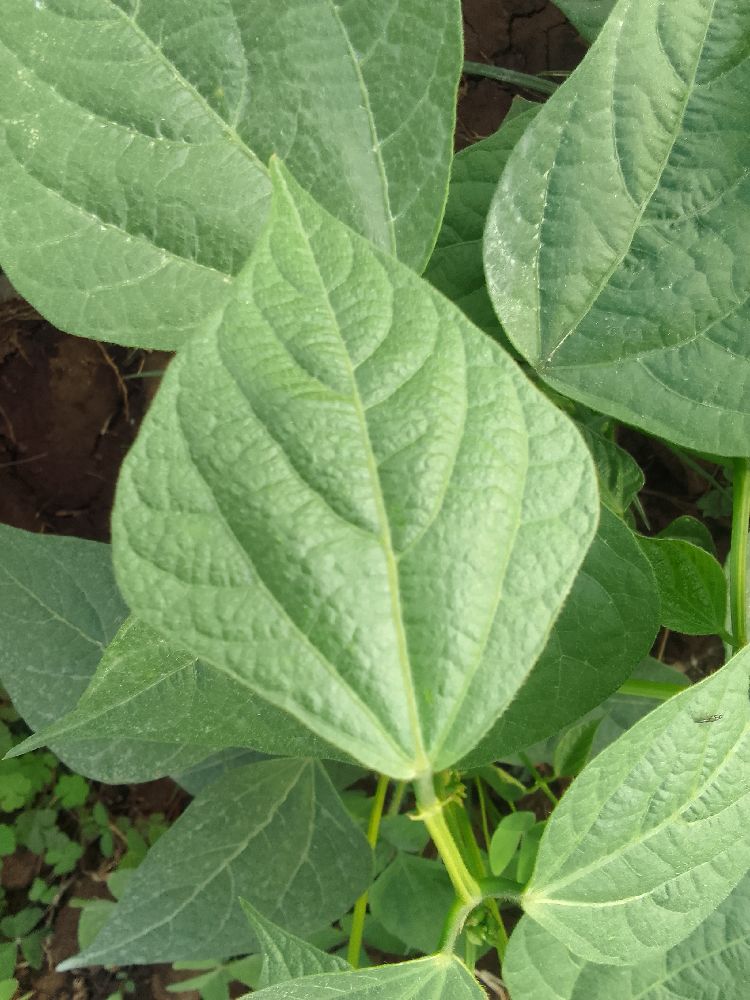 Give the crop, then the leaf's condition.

common bean, healthy
